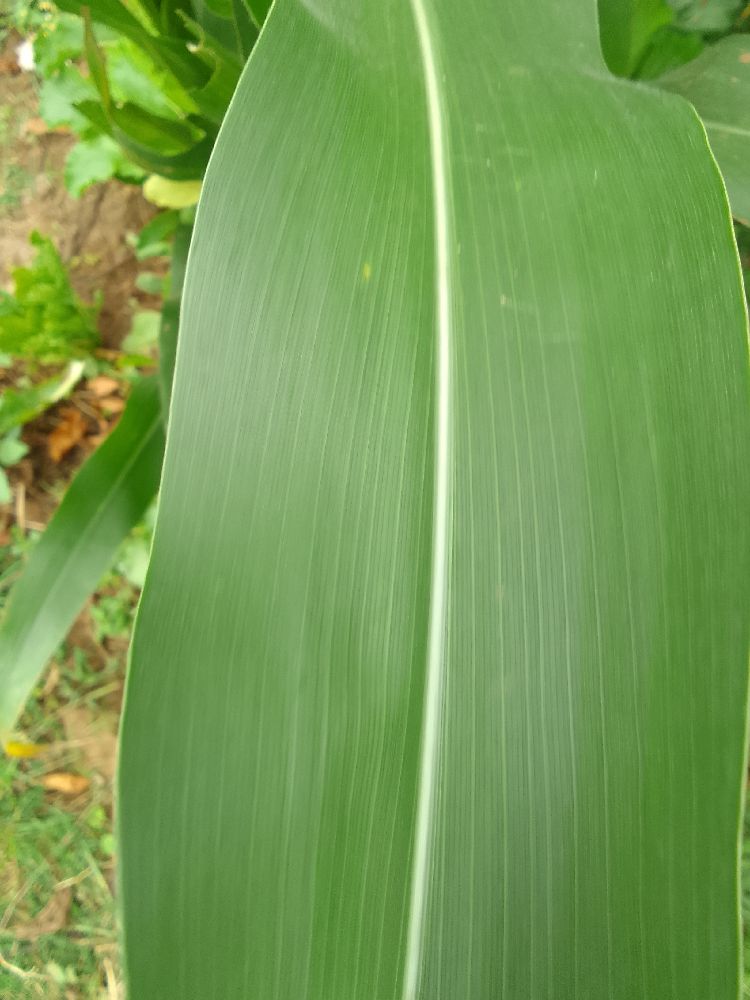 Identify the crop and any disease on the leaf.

maize, healthy
